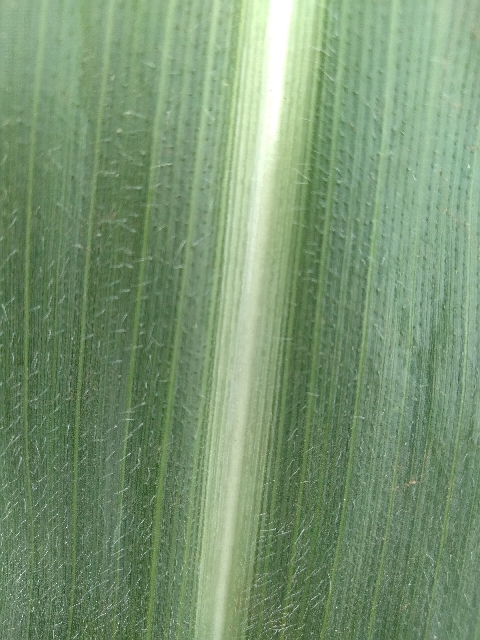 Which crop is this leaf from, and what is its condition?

maize, healthy
